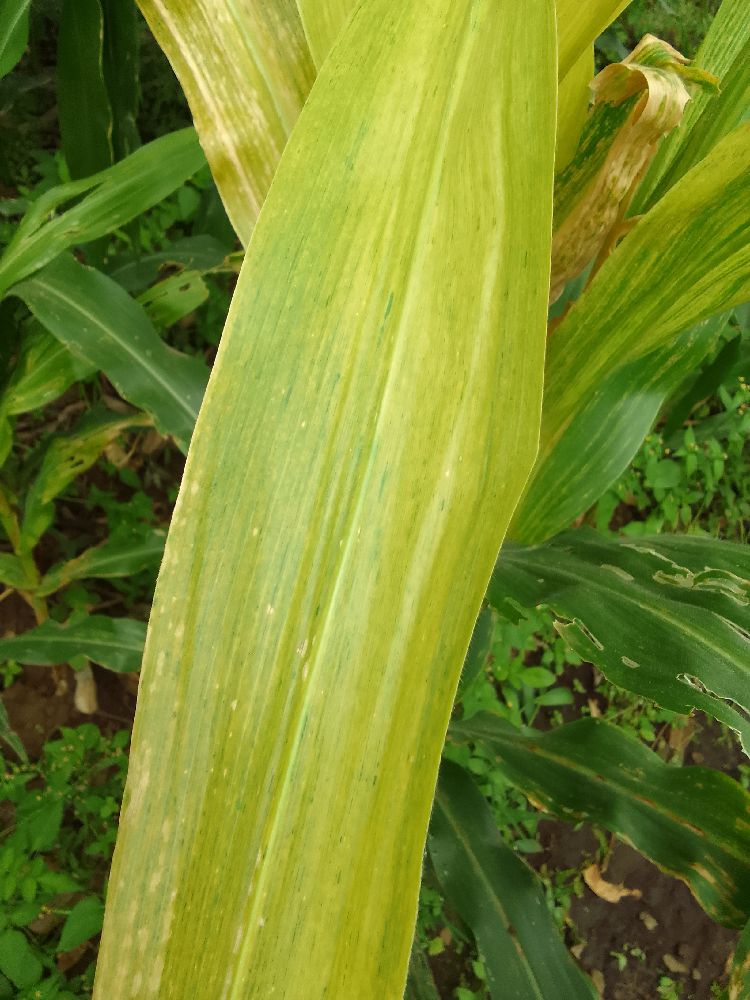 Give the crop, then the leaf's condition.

maize, maize lethal necrosis
